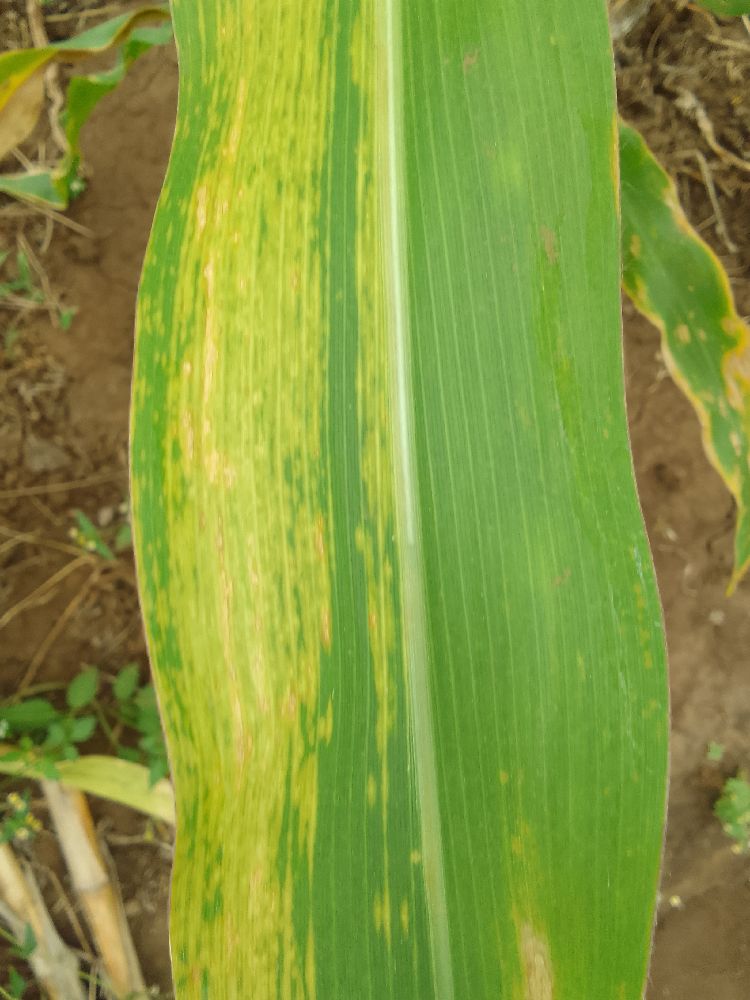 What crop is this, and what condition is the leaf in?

maize, maize lethal necrosis
